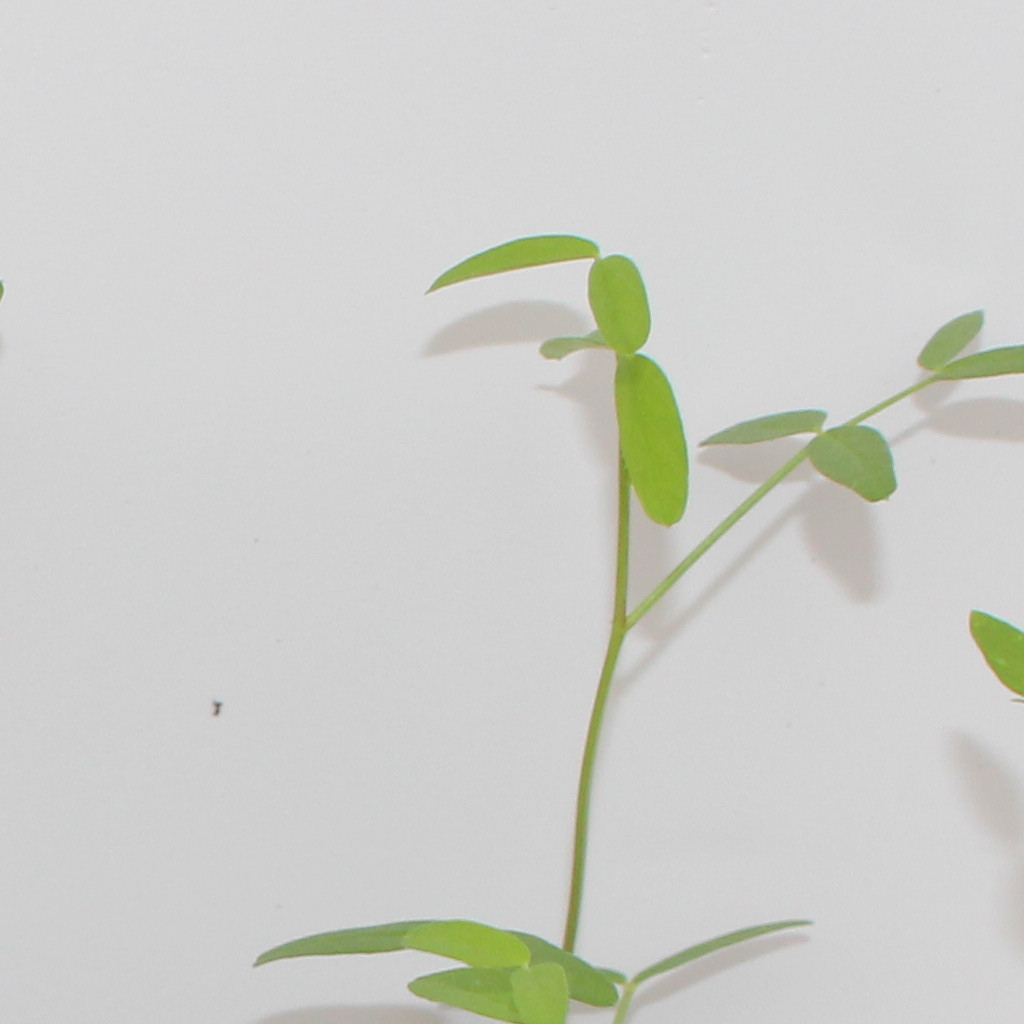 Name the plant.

Vicia sativa
